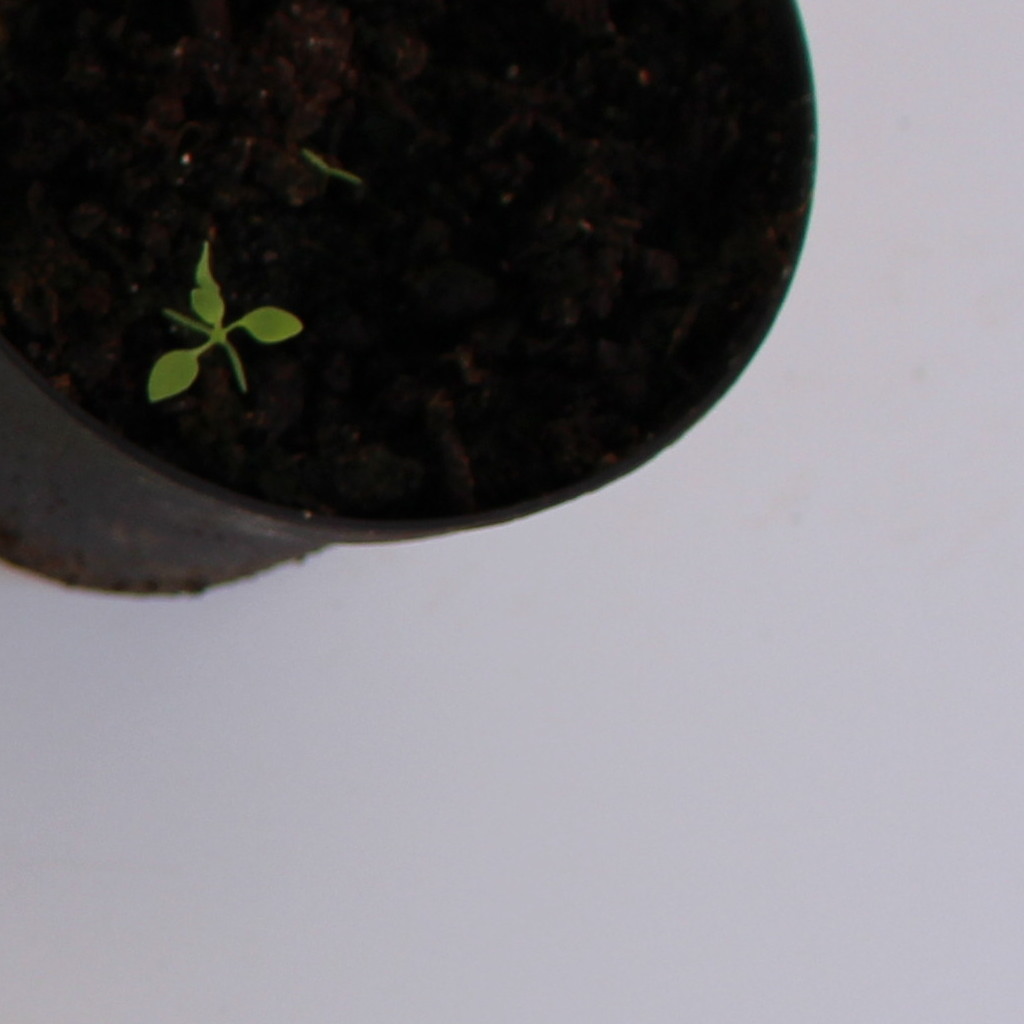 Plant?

Papaver rhoeas
